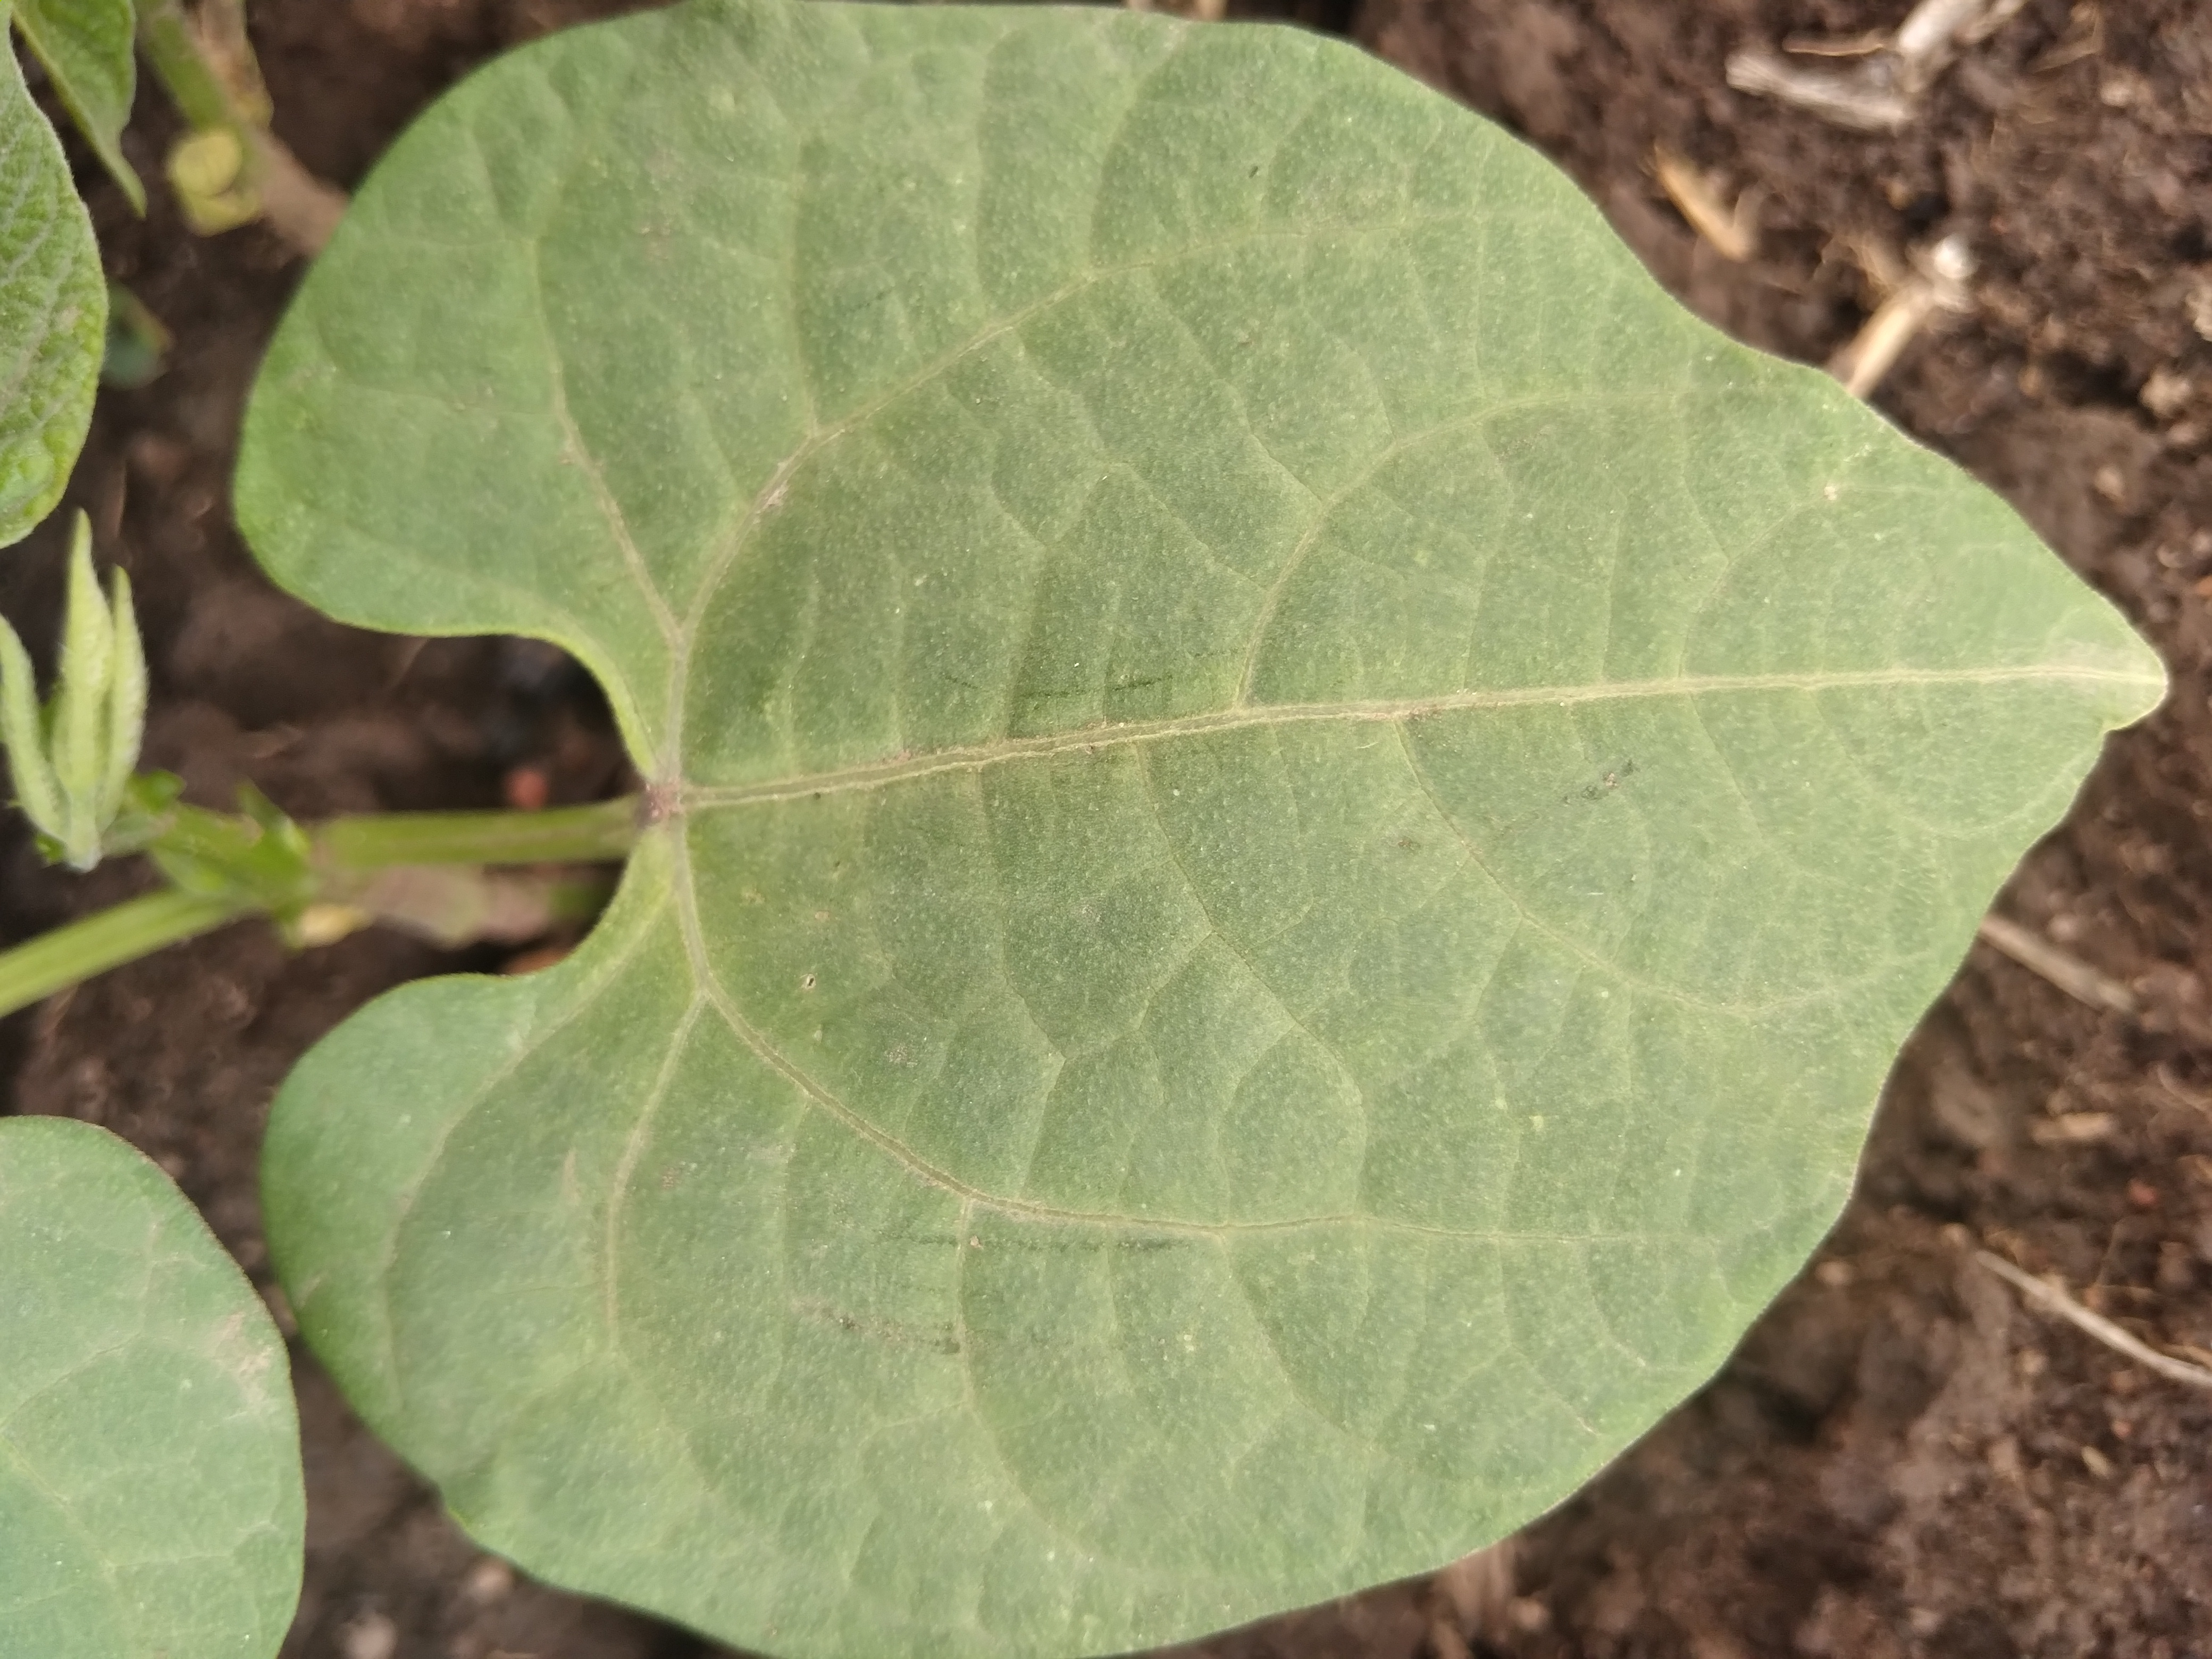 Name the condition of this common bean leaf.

healthy
